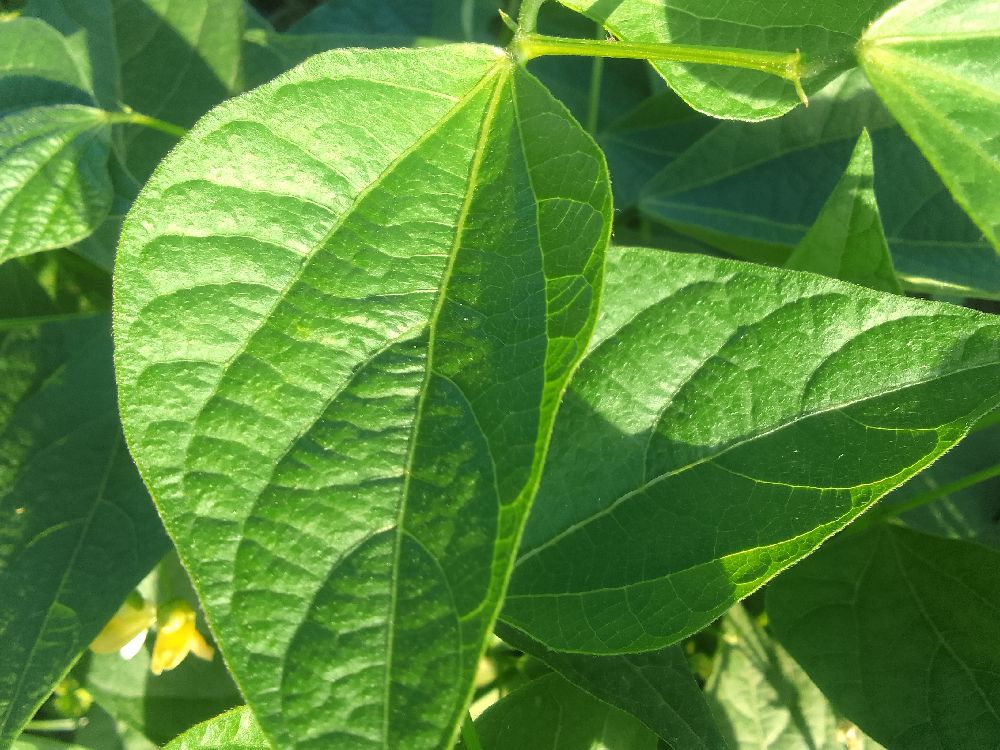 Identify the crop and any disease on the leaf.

common bean, healthy
